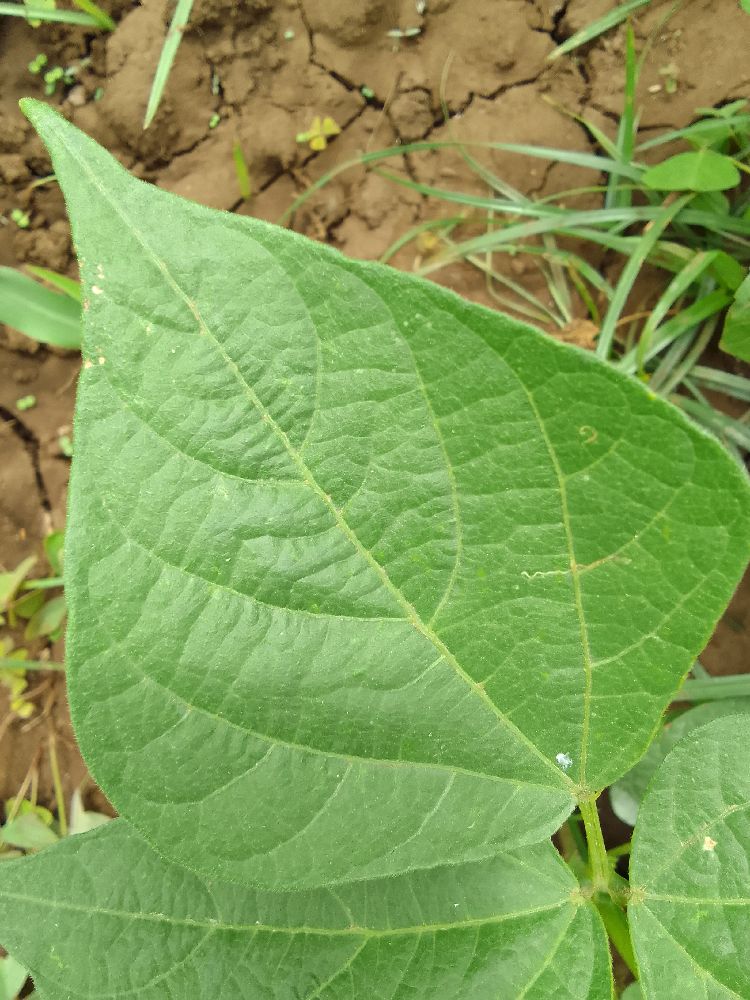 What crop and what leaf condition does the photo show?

common bean, healthy
